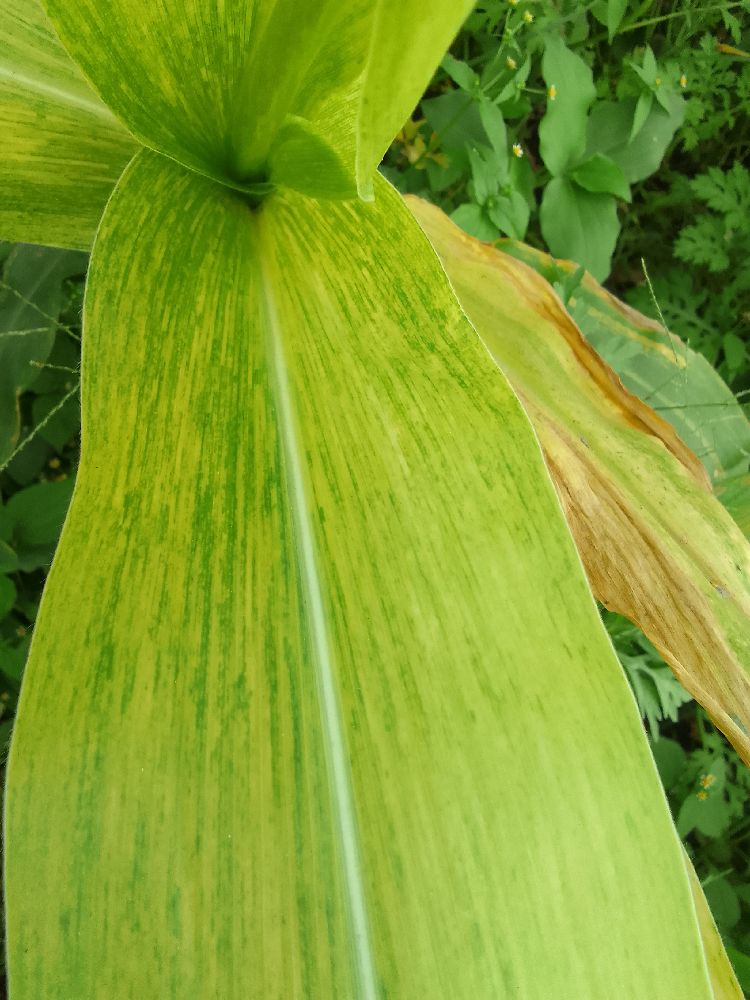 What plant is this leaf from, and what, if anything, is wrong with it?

maize, maize lethal necrosis
